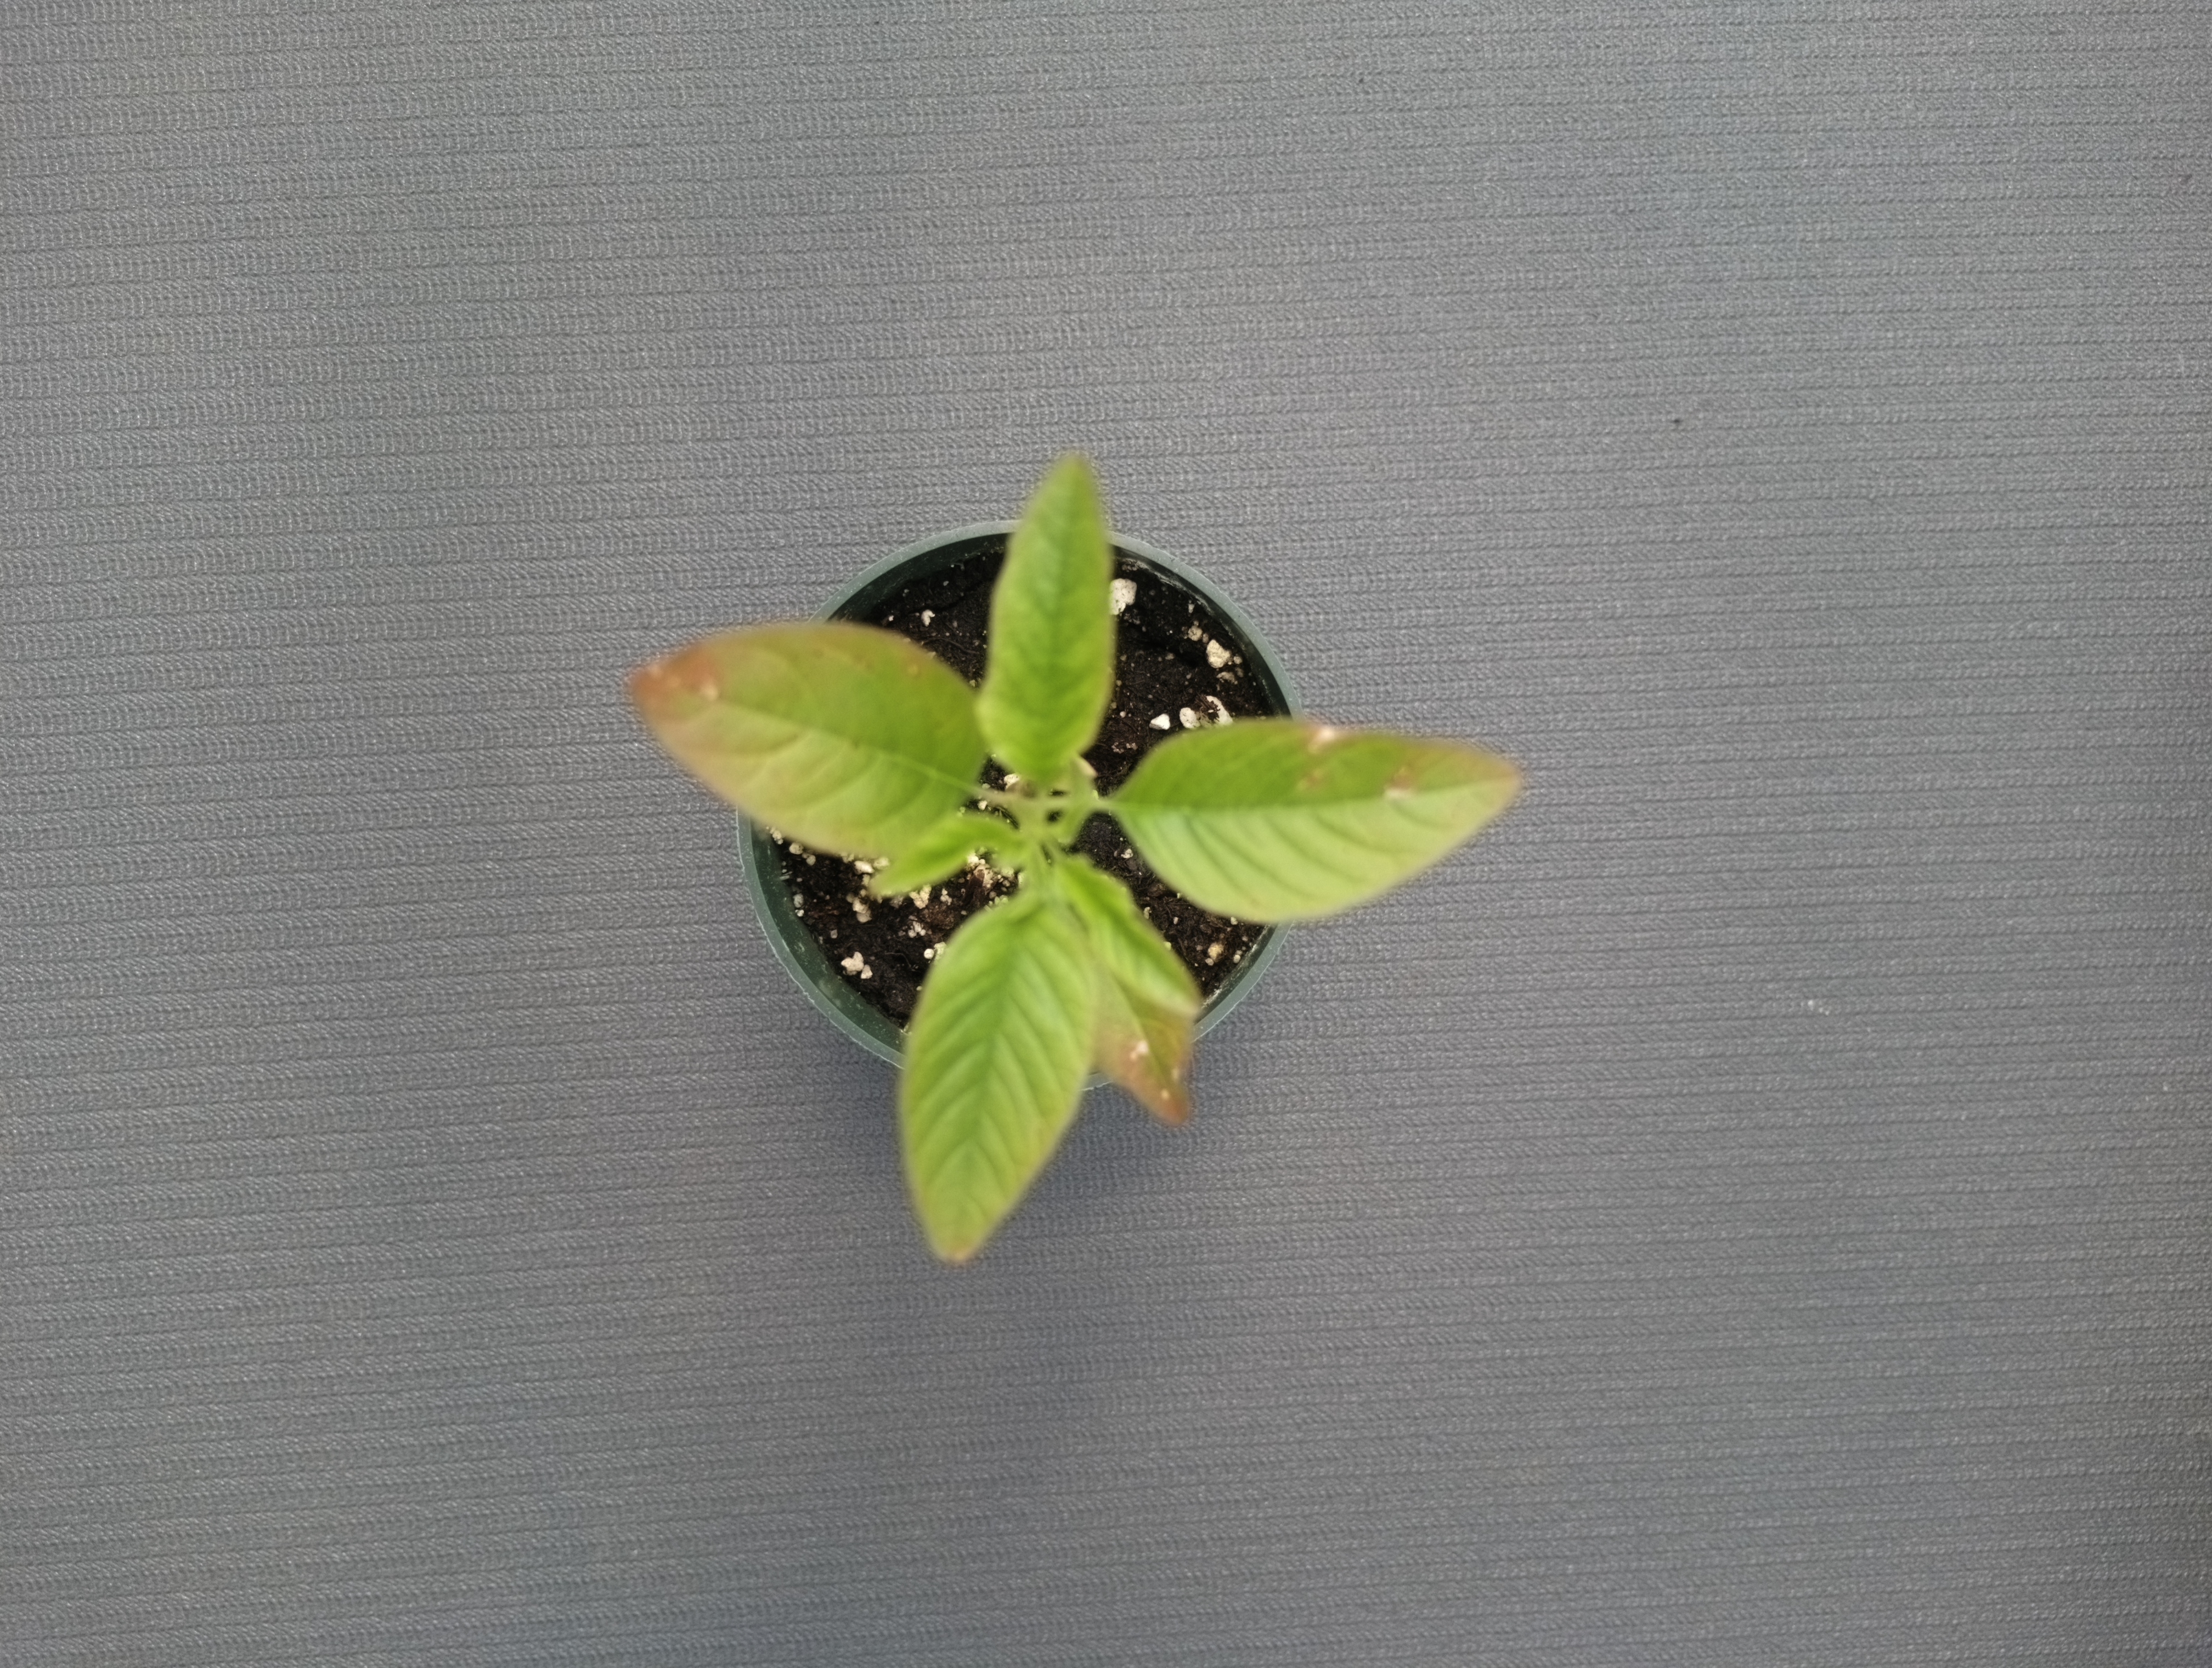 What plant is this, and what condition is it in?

waterhemp, healthy untreated
